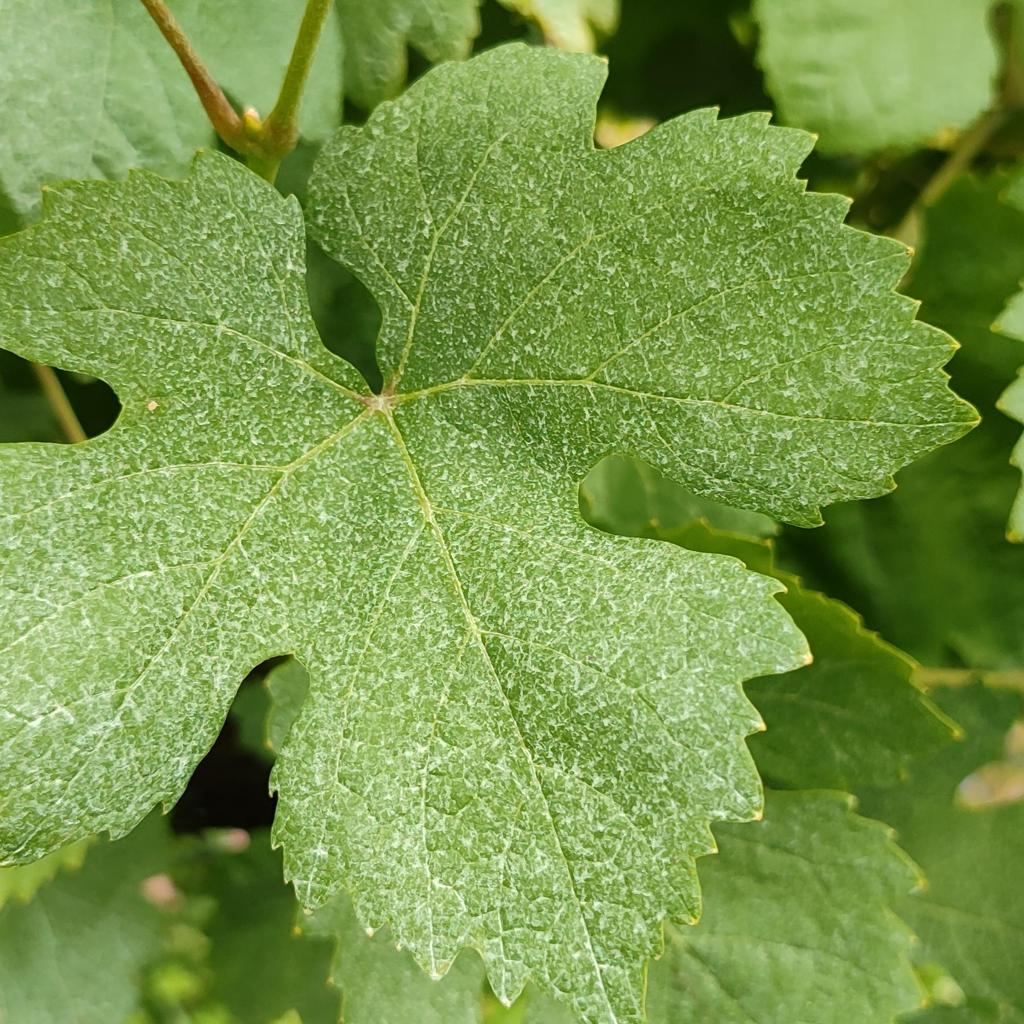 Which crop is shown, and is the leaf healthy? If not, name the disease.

grapevine, healthy
